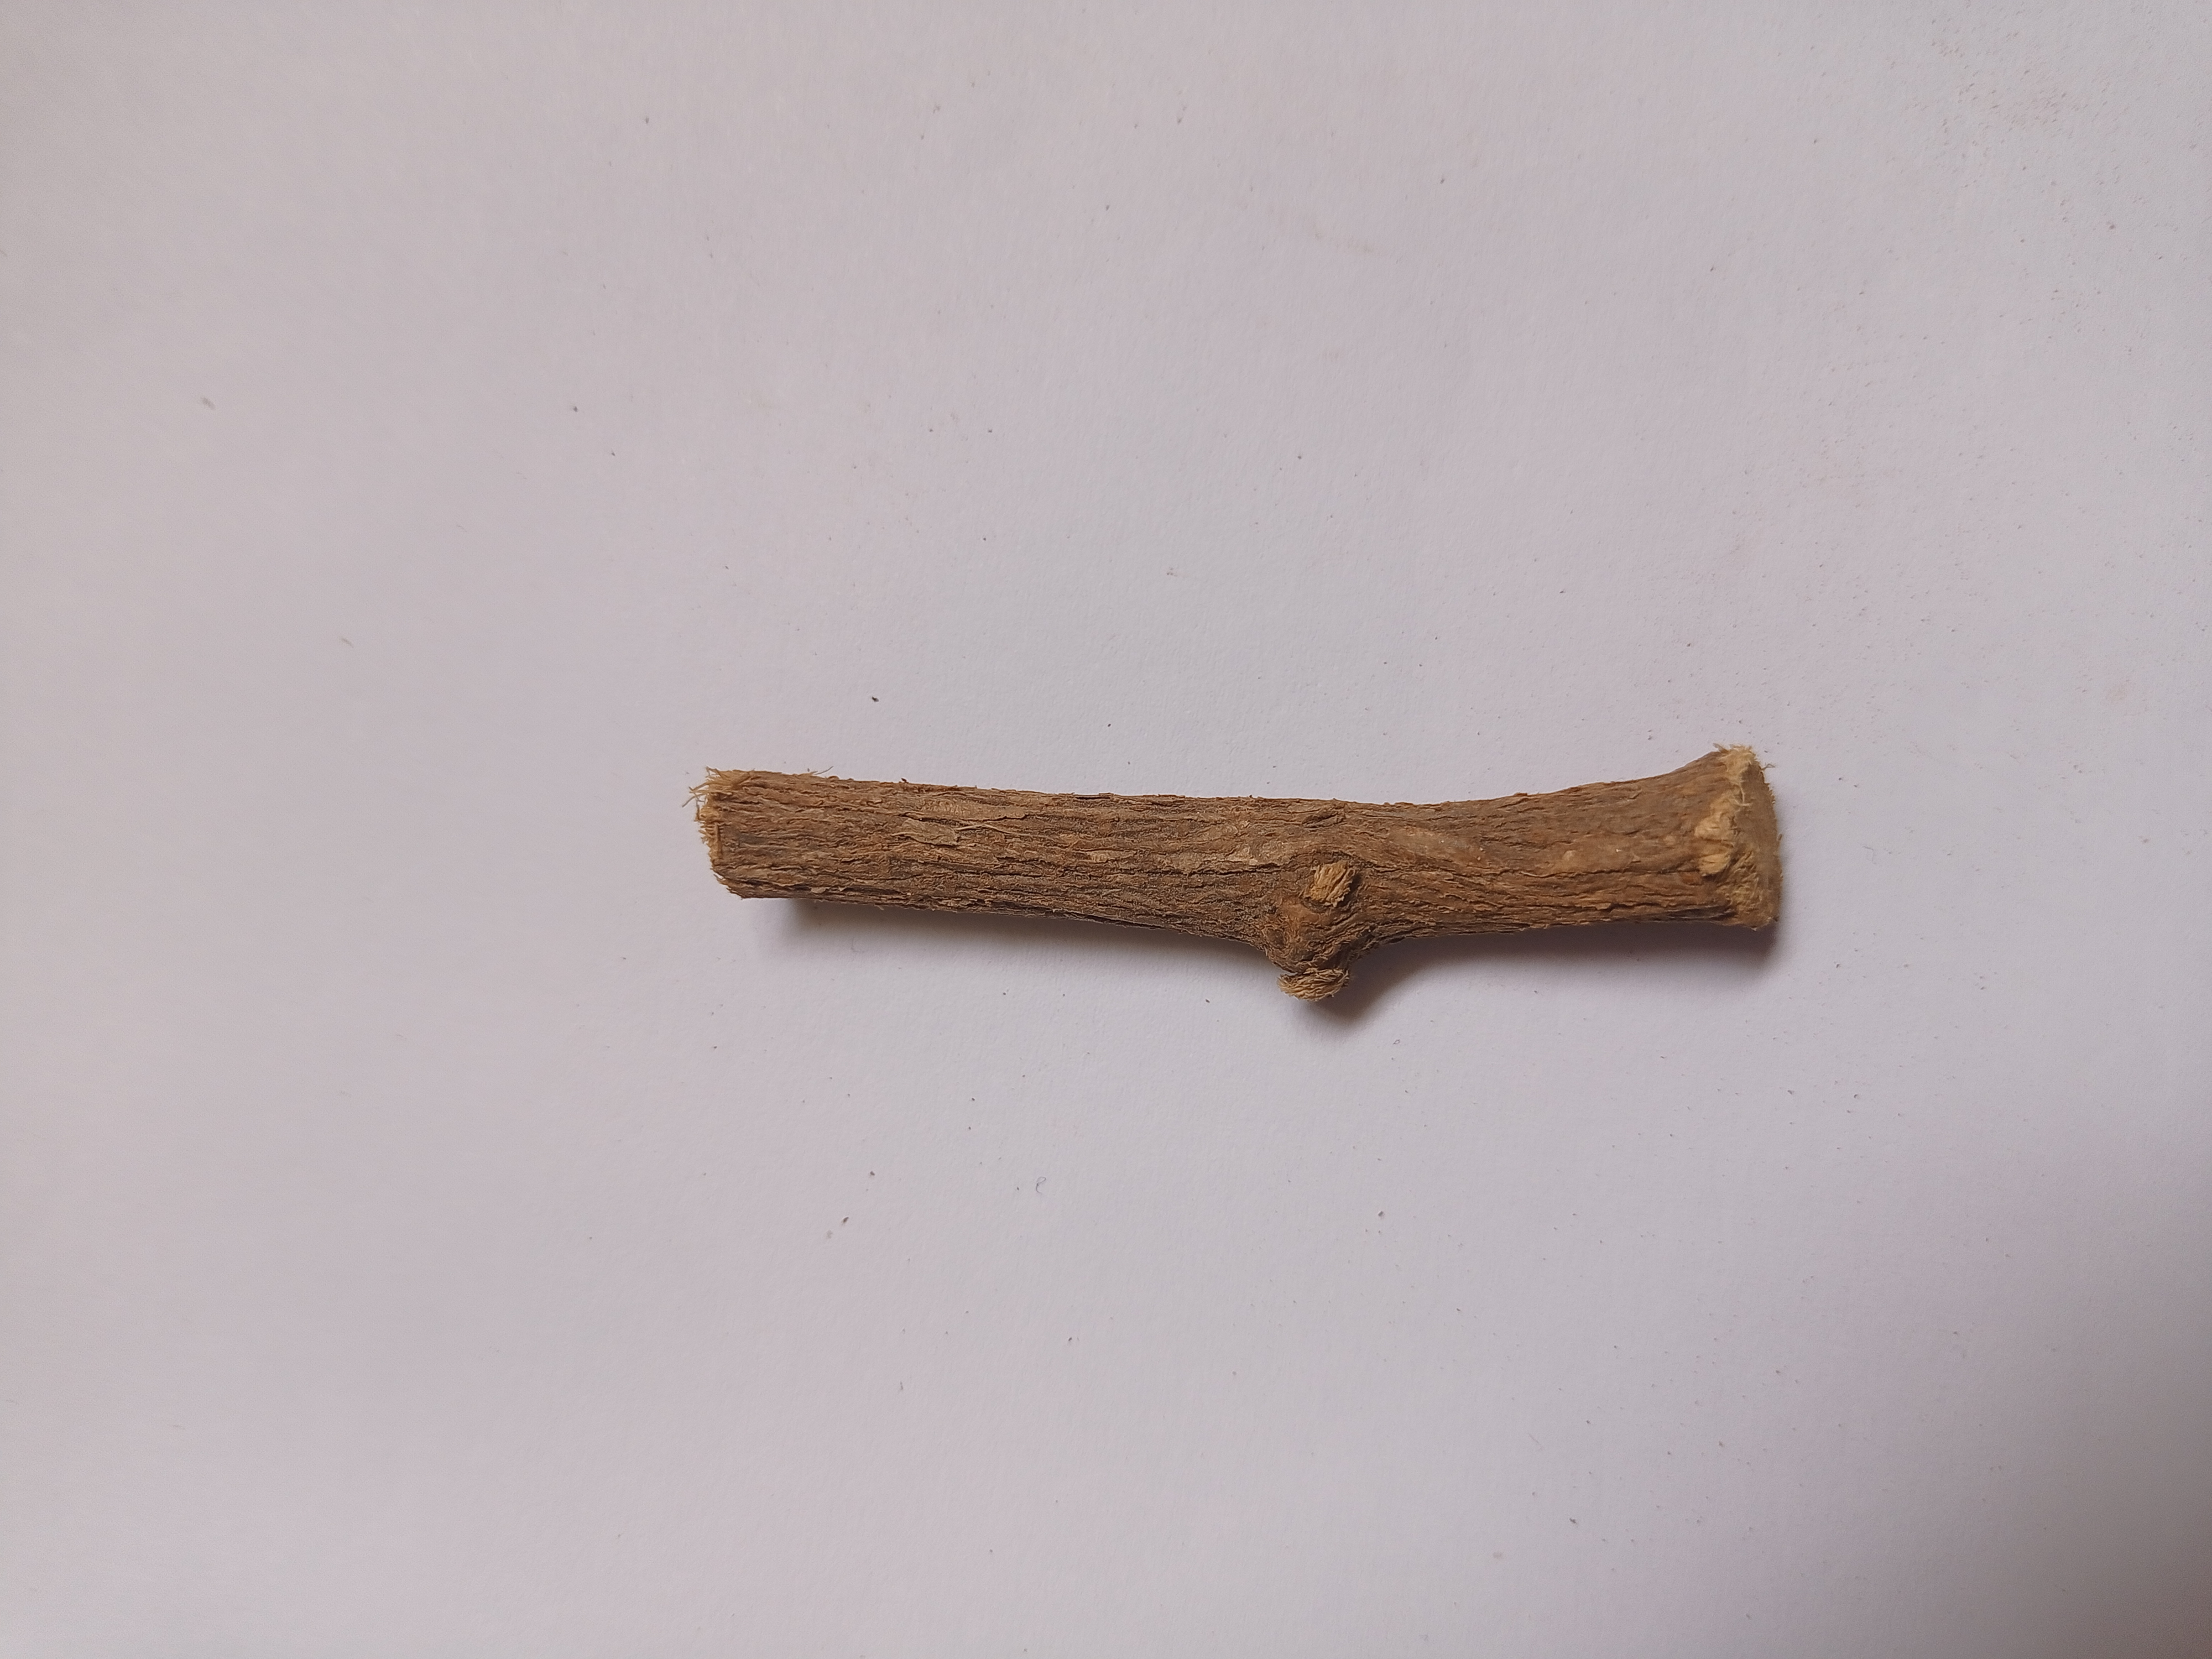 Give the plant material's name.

jesthamadh
